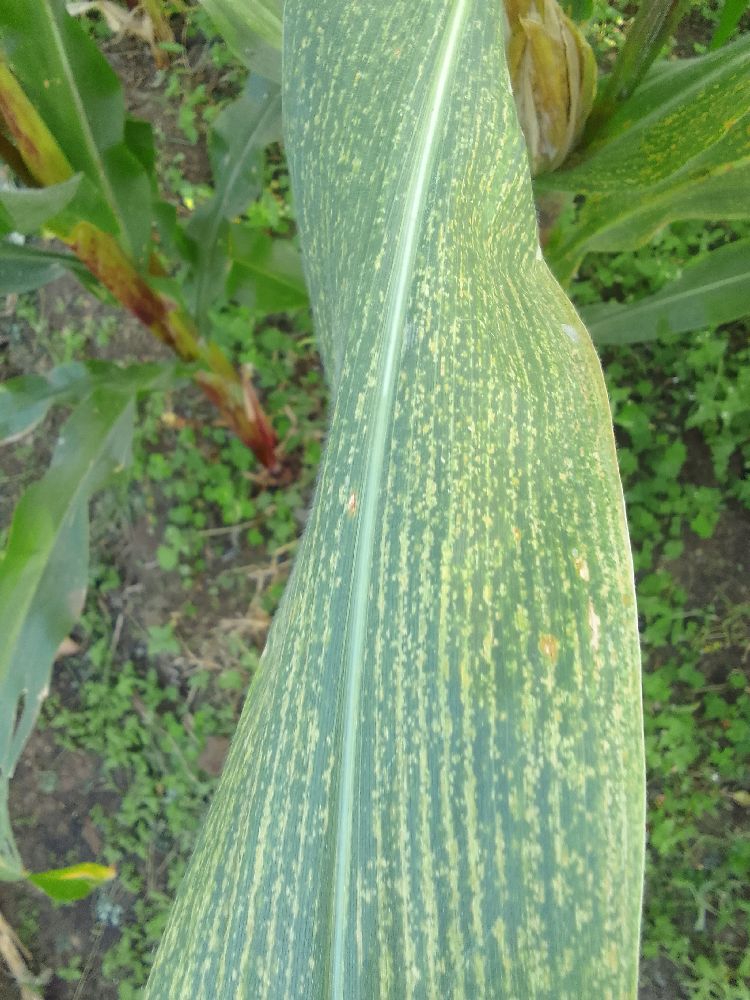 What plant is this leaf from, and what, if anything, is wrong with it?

maize, maize lethal necrosis
